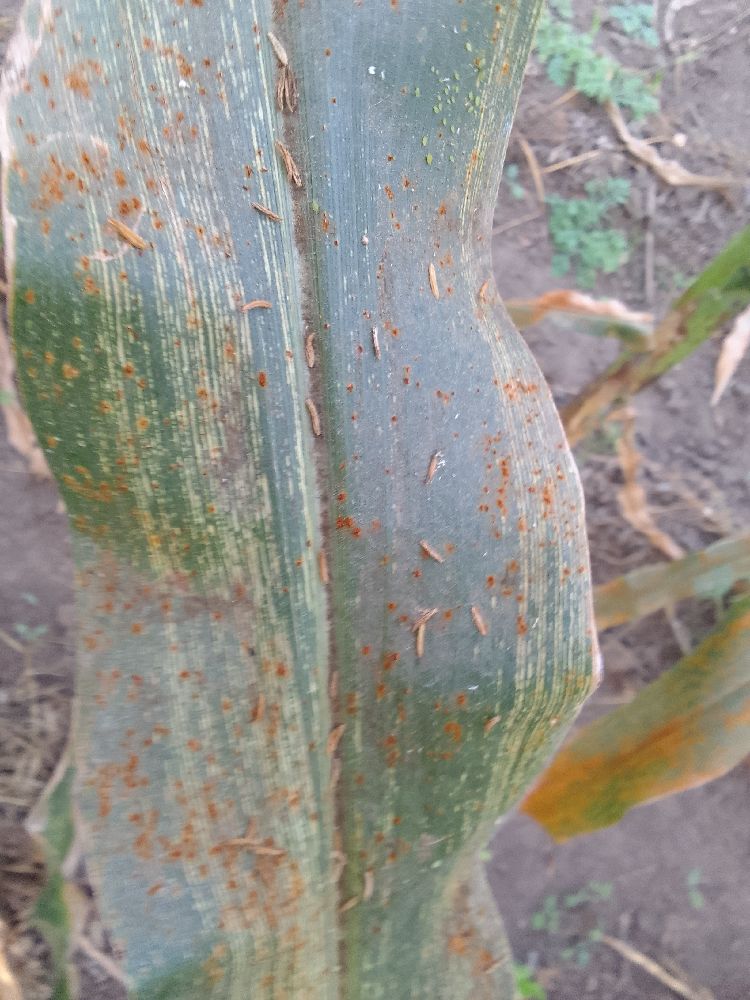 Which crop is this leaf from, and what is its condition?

maize, maize streak virus
